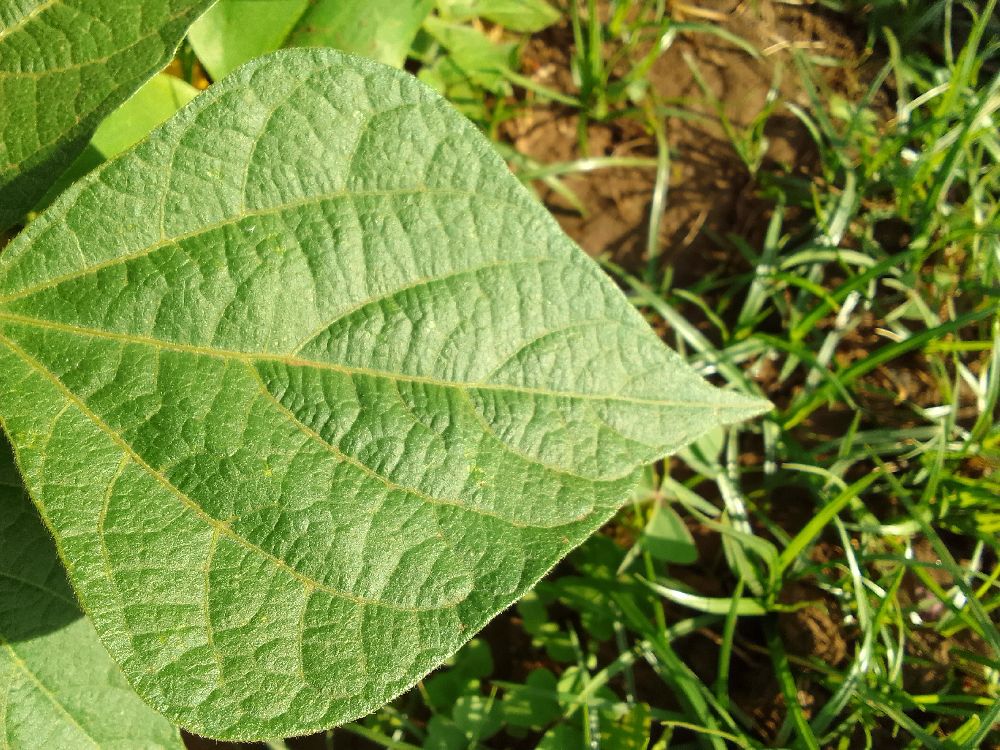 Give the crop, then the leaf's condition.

common bean, healthy
